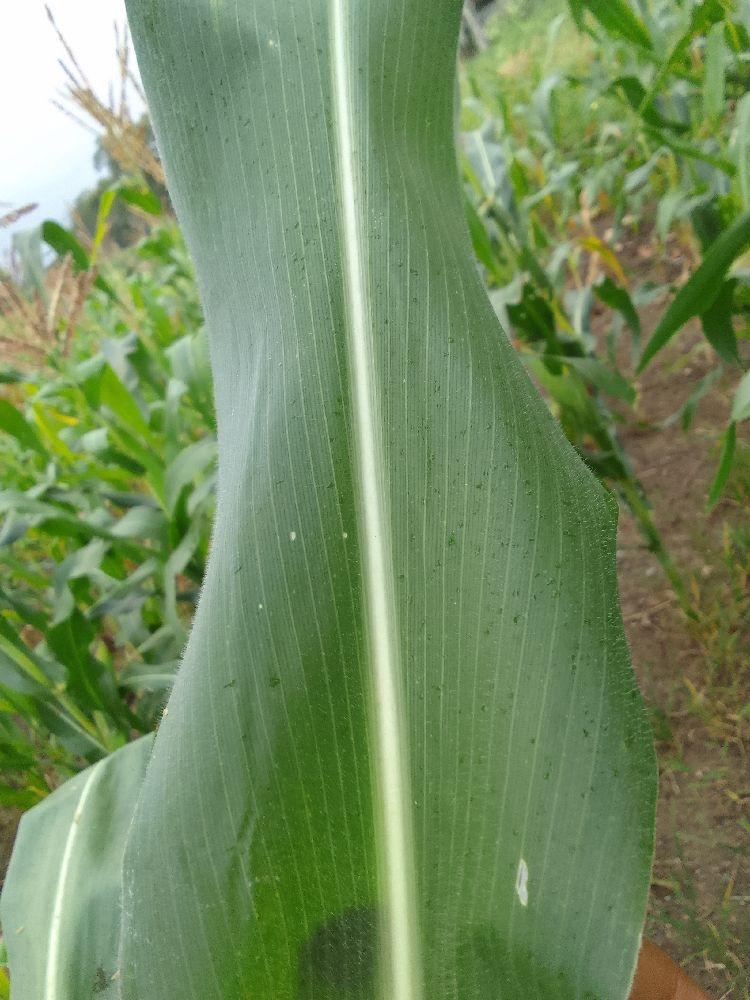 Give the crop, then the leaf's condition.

maize, healthy
